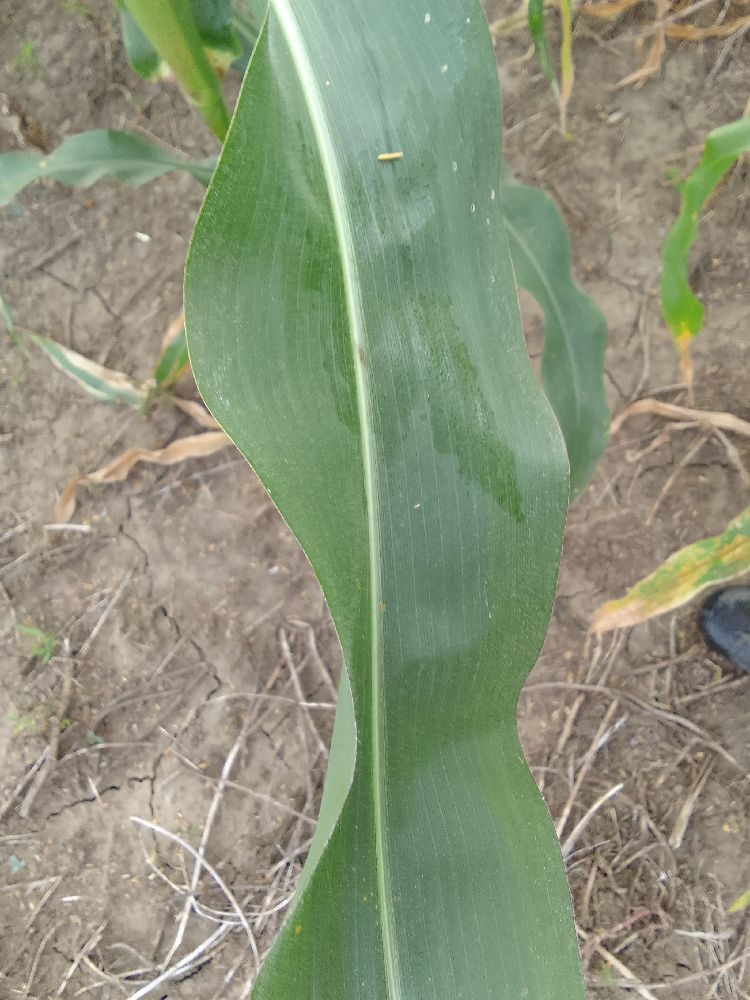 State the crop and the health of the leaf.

maize, healthy
